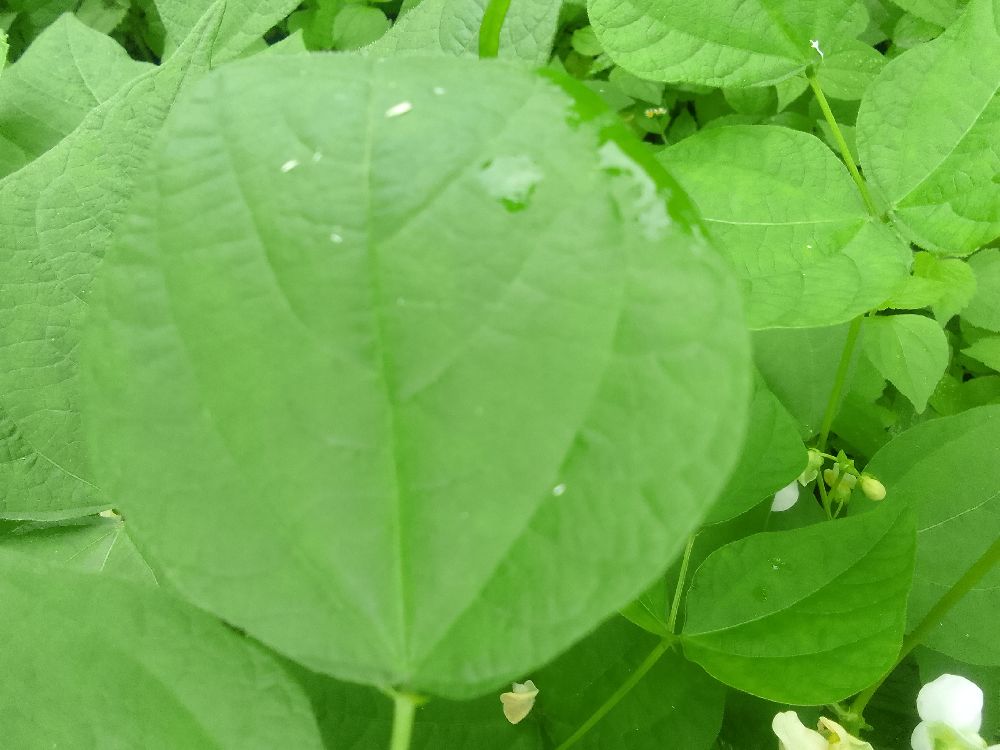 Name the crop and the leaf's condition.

common bean, healthy
